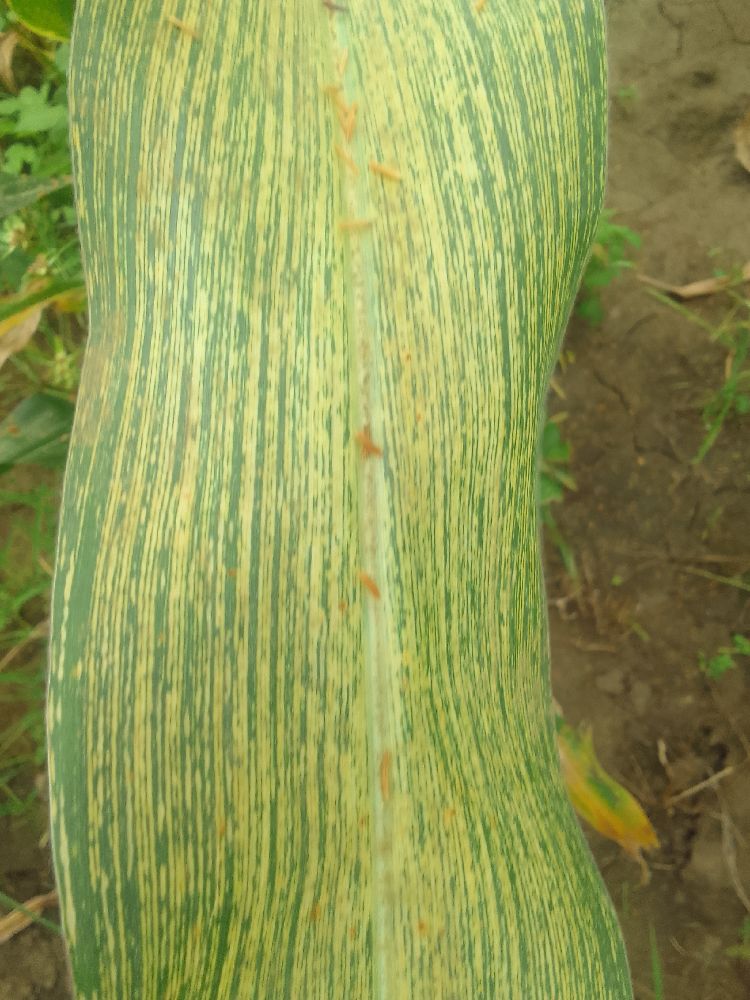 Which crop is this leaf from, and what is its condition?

maize, maize streak virus
